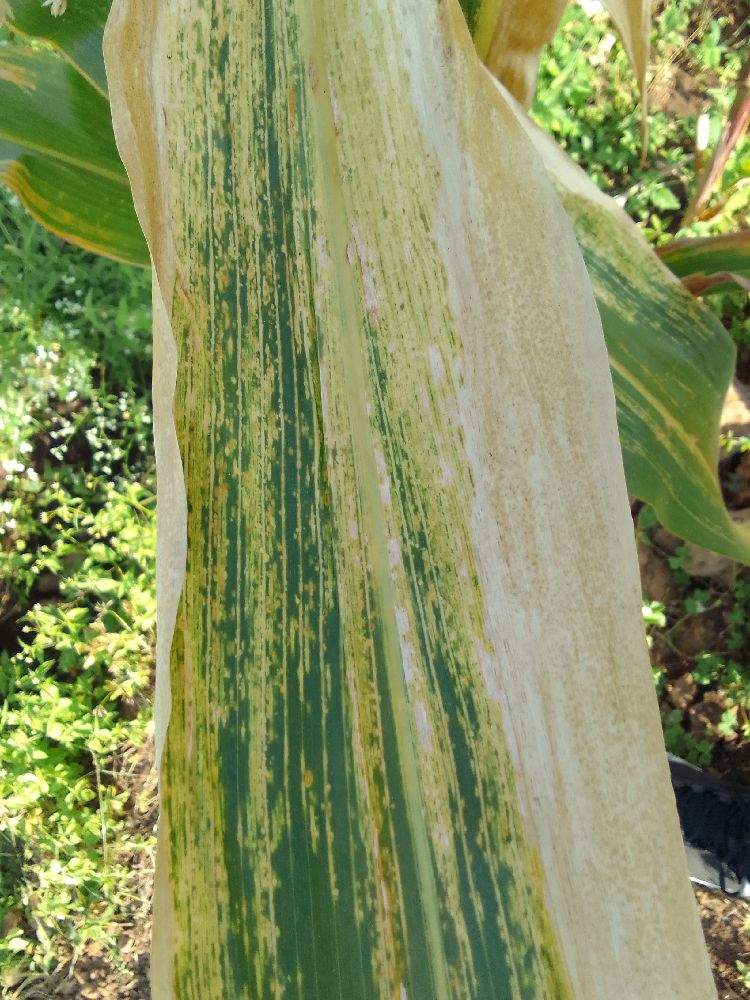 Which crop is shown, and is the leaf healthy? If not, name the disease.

maize, maize lethal necrosis
